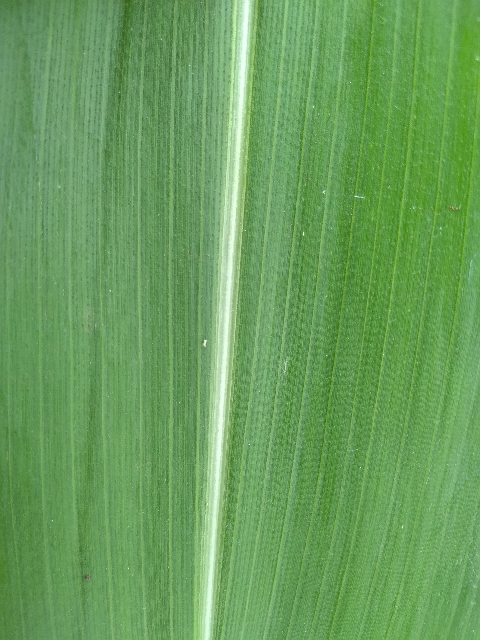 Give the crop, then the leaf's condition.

maize, healthy
